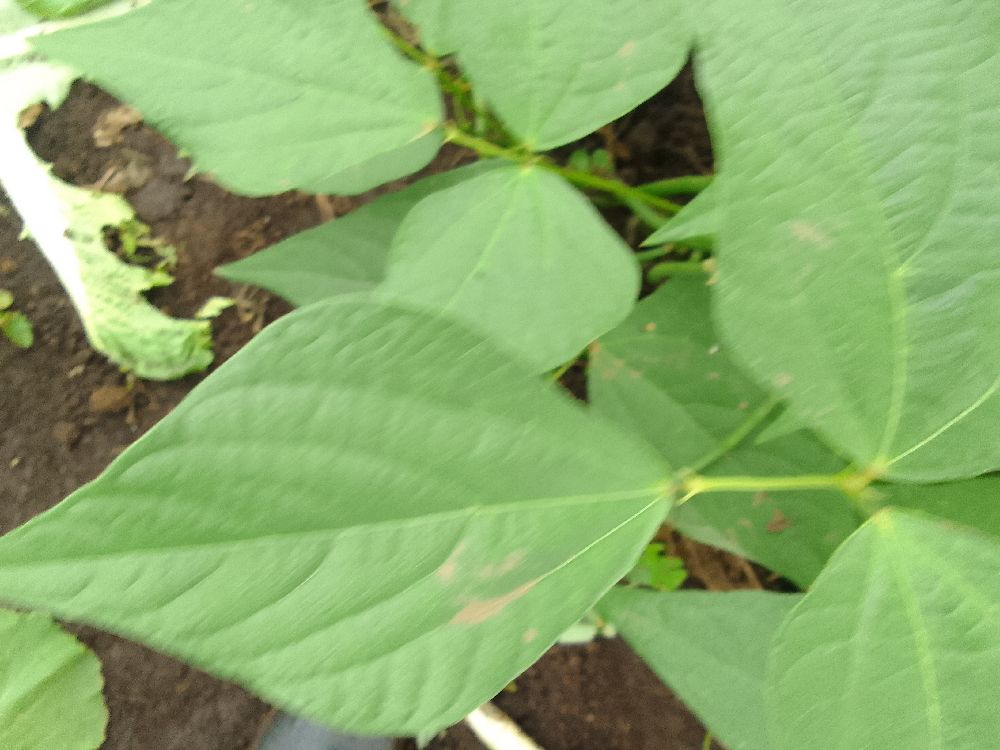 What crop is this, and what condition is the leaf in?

common bean, healthy
